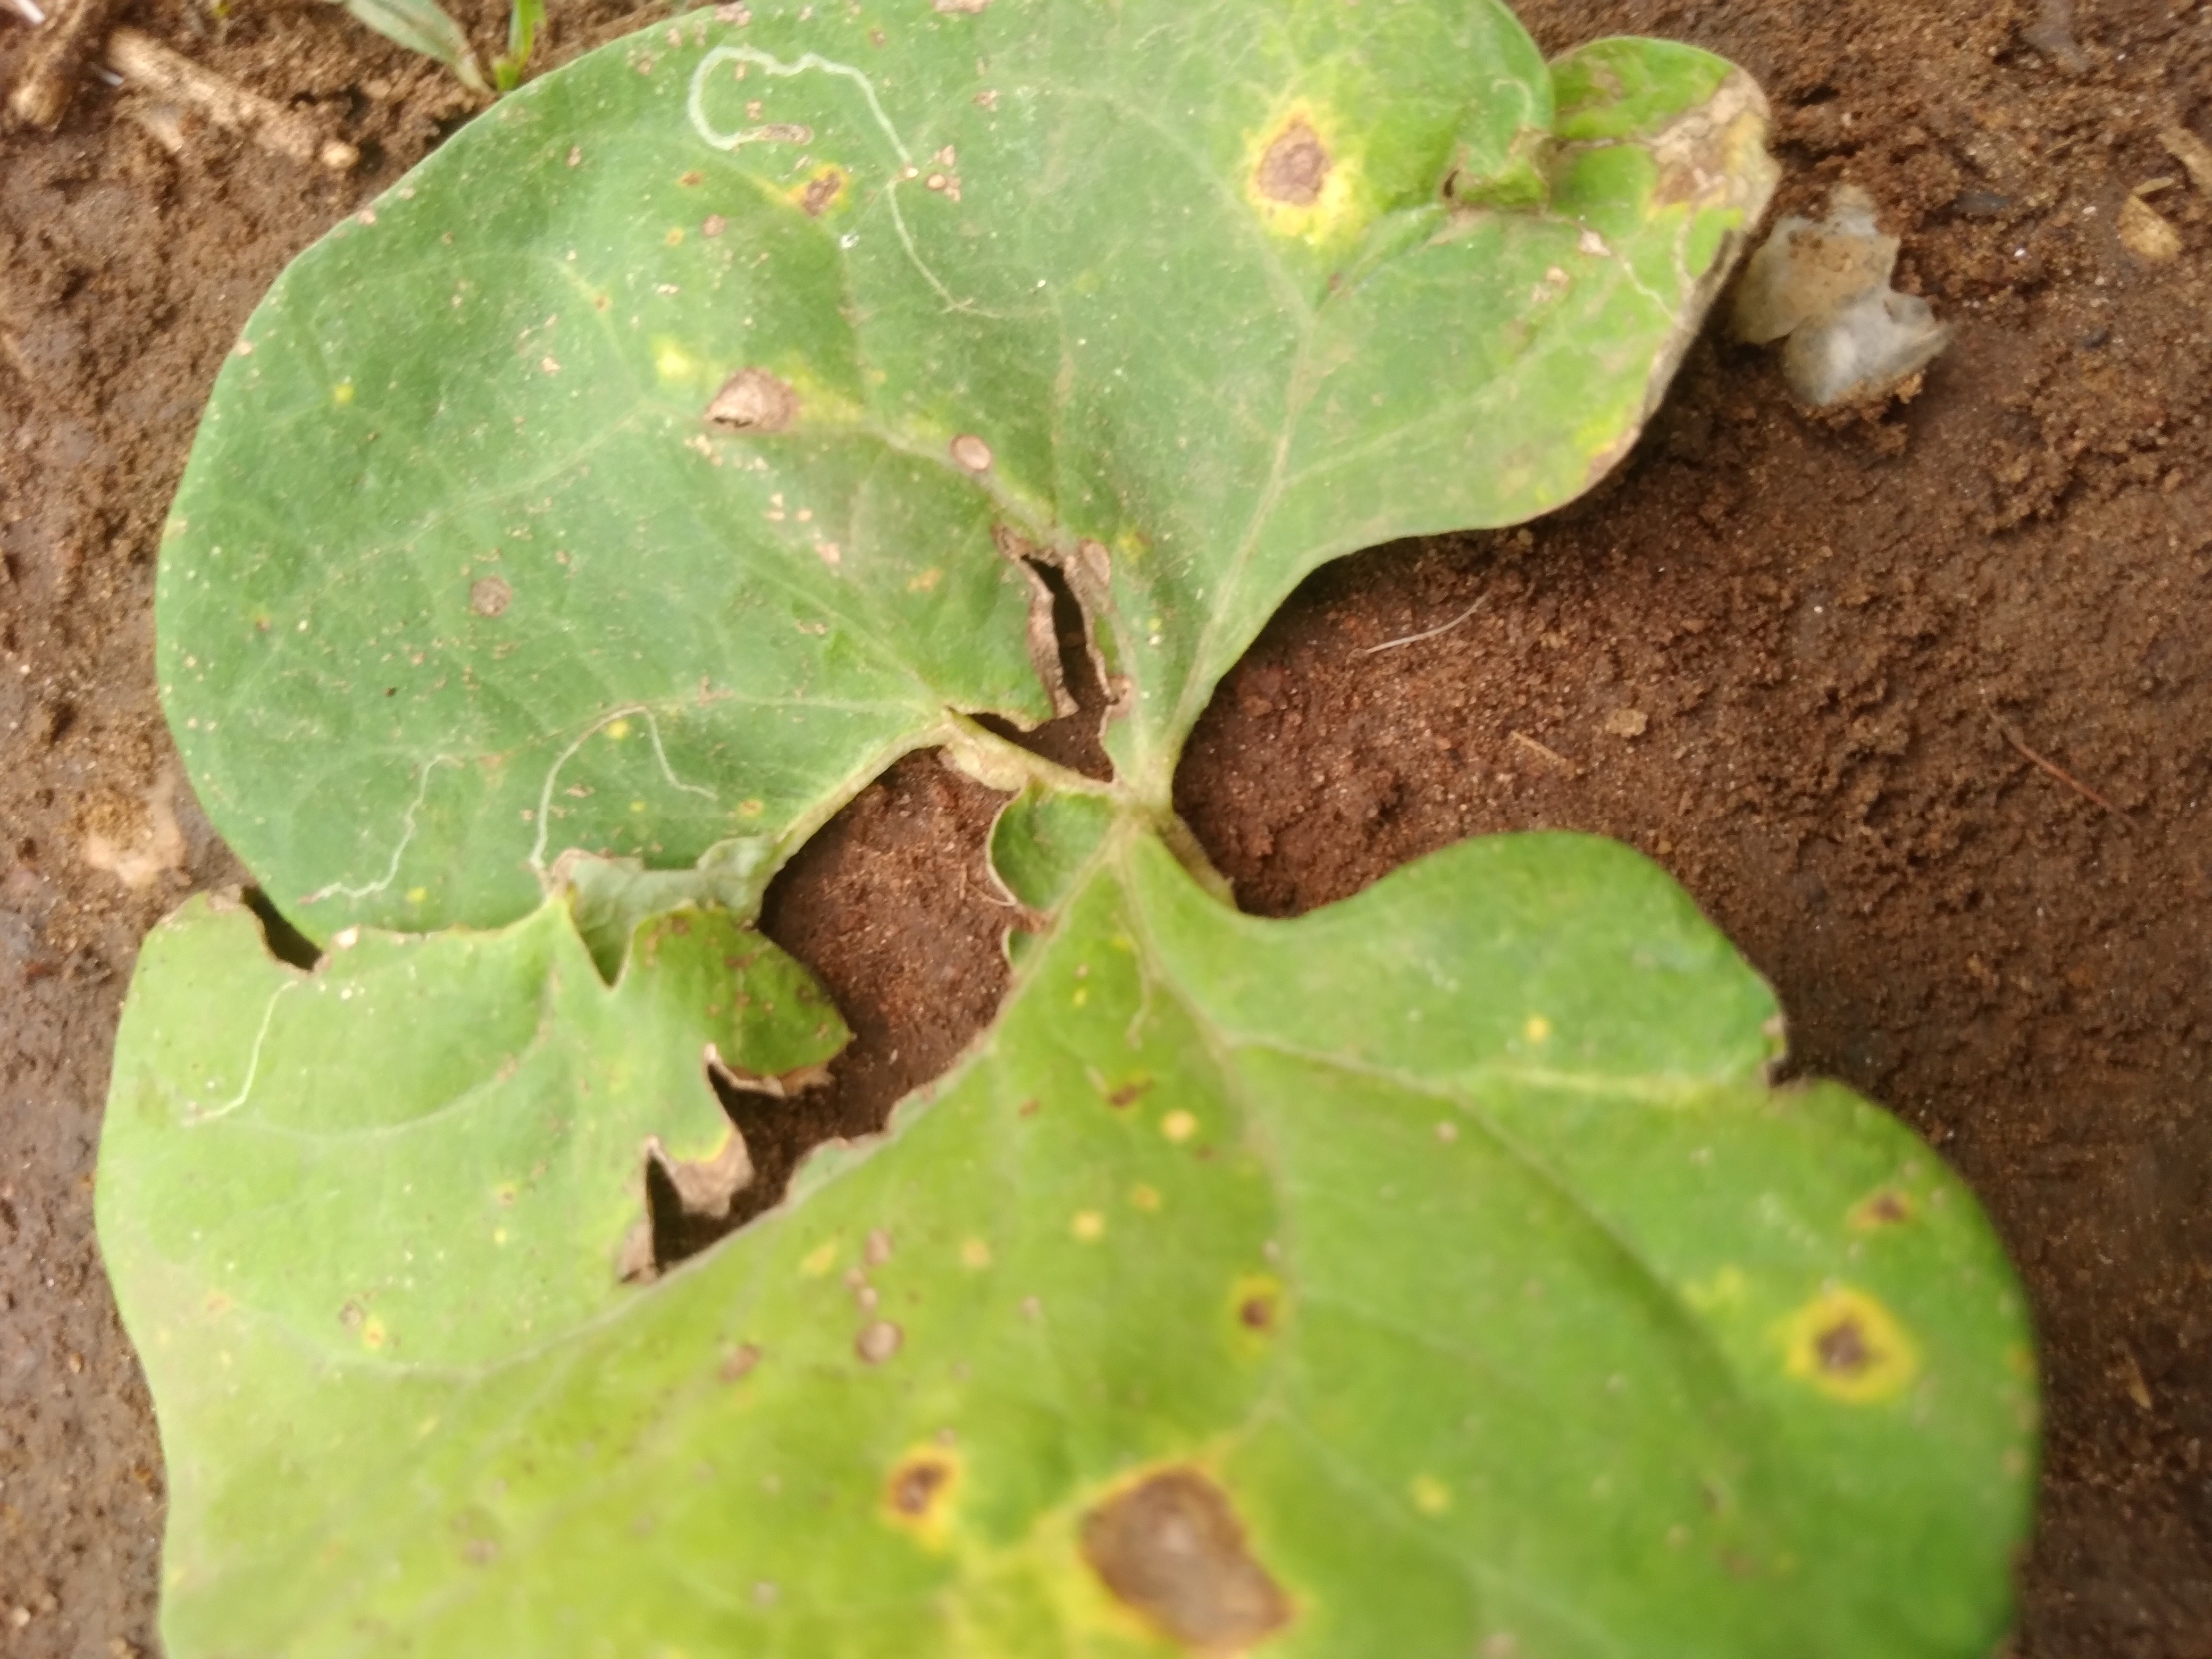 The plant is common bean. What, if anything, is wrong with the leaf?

rust
